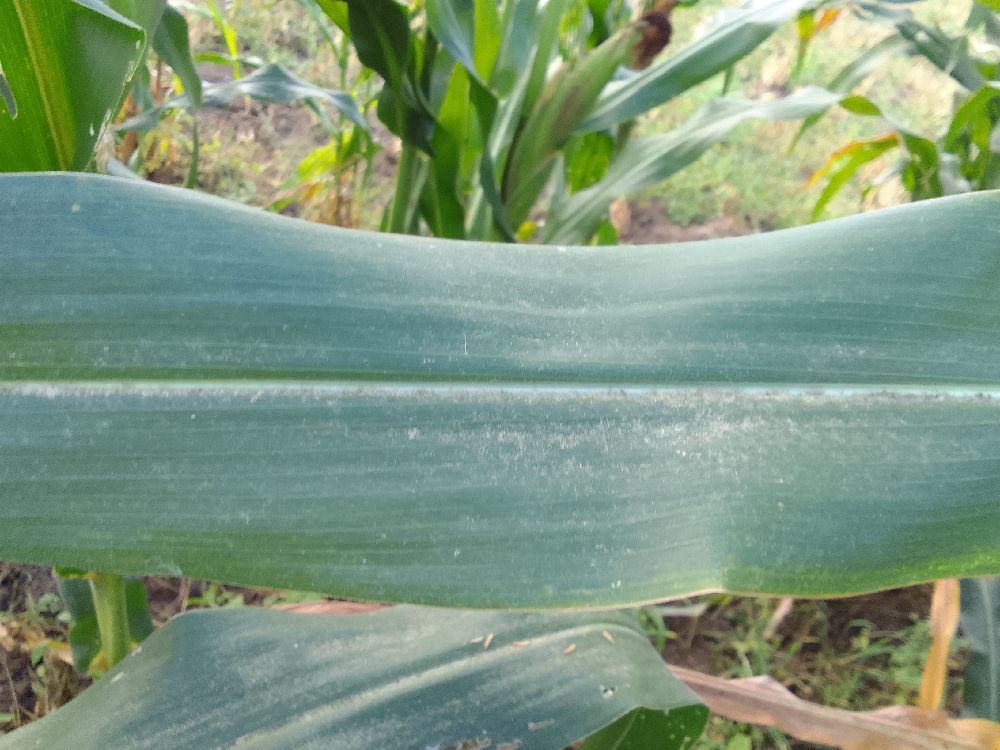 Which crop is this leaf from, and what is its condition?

maize, healthy
